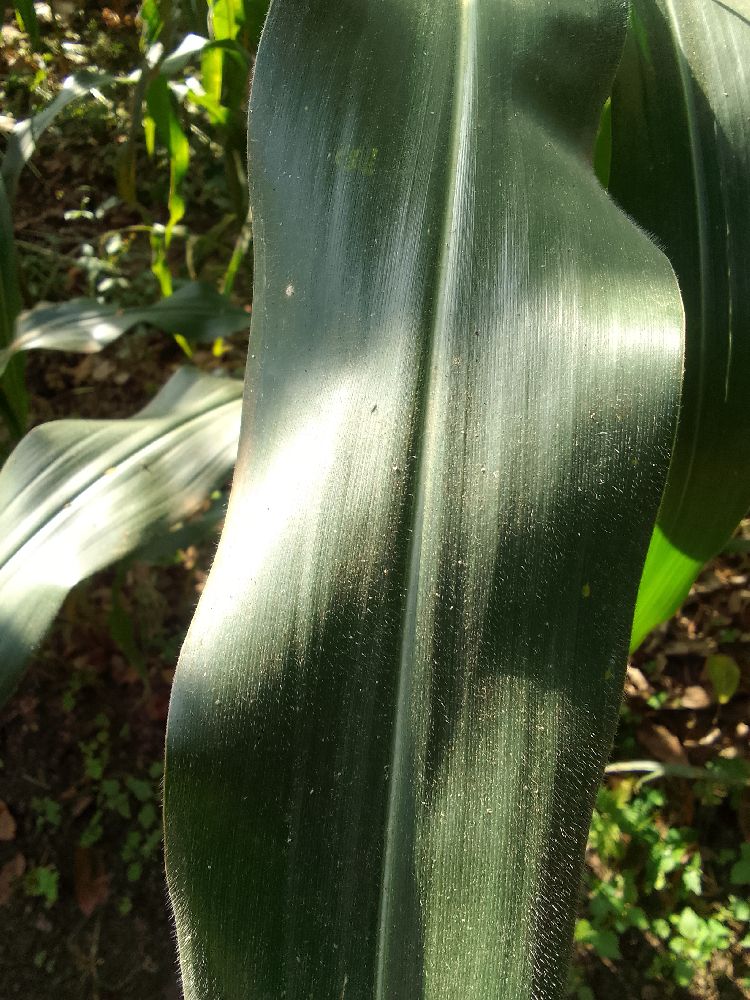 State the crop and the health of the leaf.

maize, healthy
